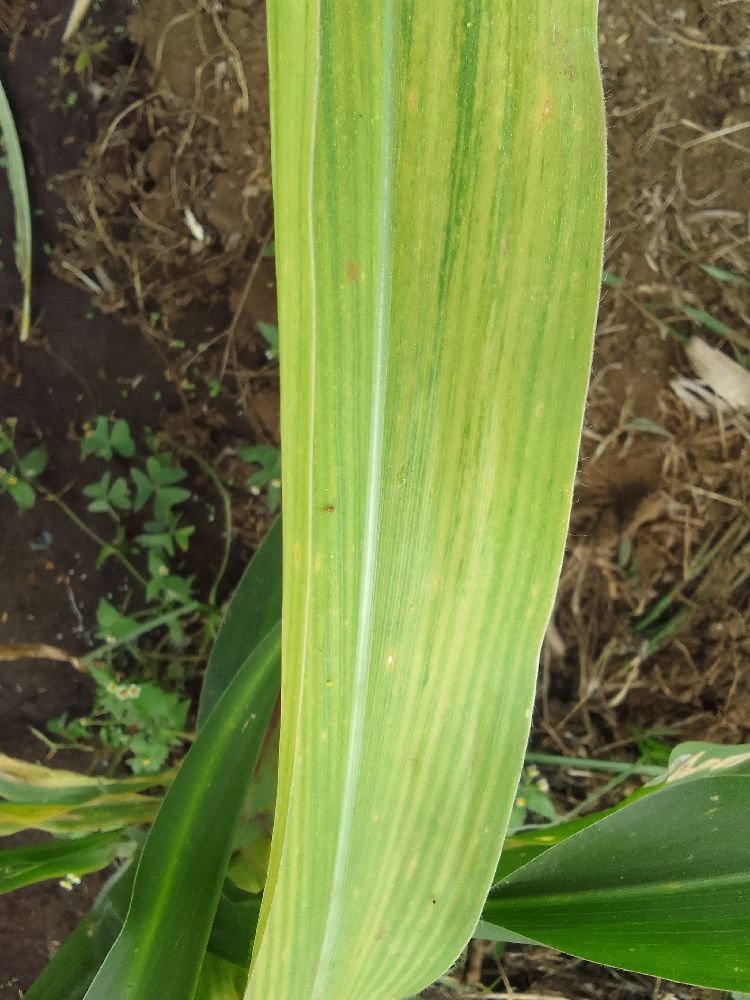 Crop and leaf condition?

maize, maize lethal necrosis
